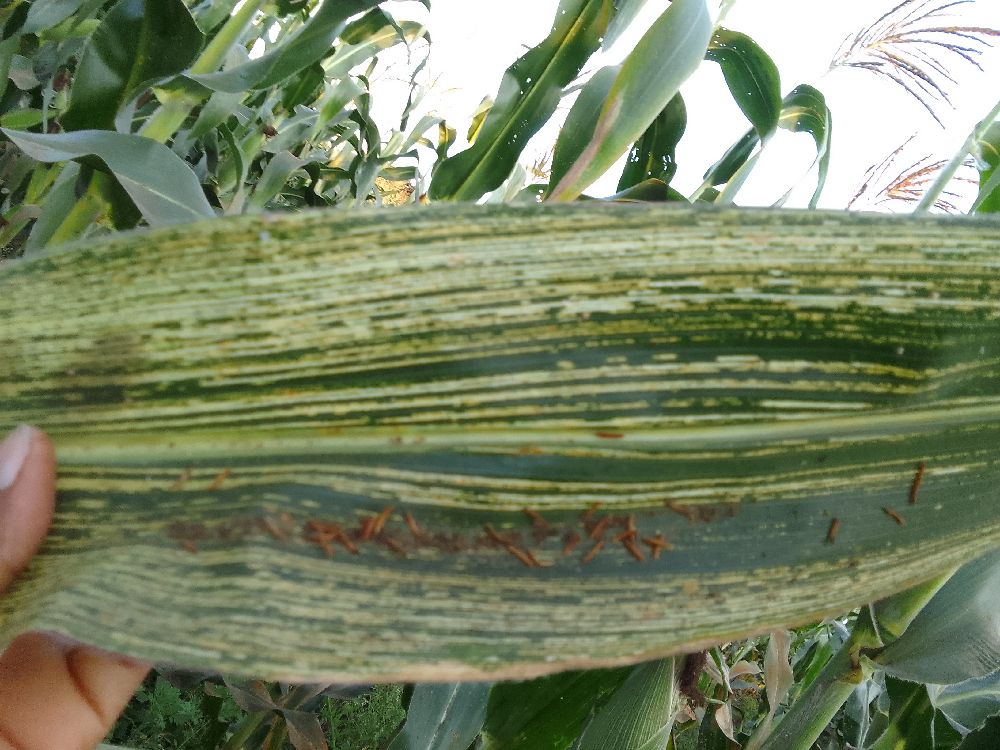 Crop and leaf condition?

maize, maize streak virus
